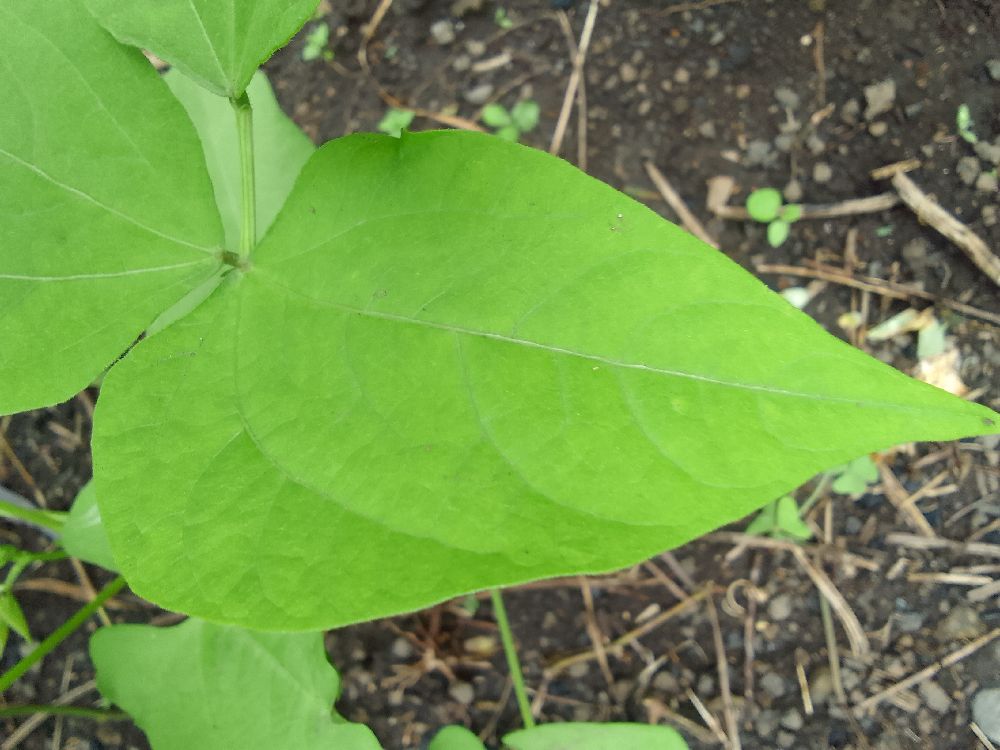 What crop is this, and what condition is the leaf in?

common bean, healthy
